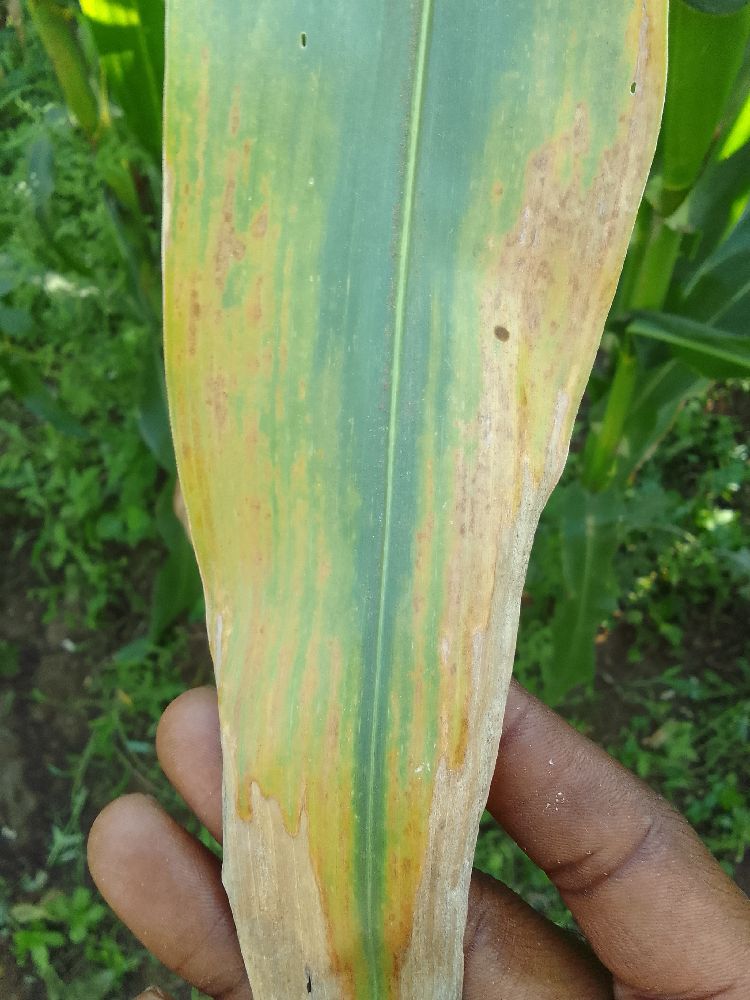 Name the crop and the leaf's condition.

maize, maize lethal necrosis
